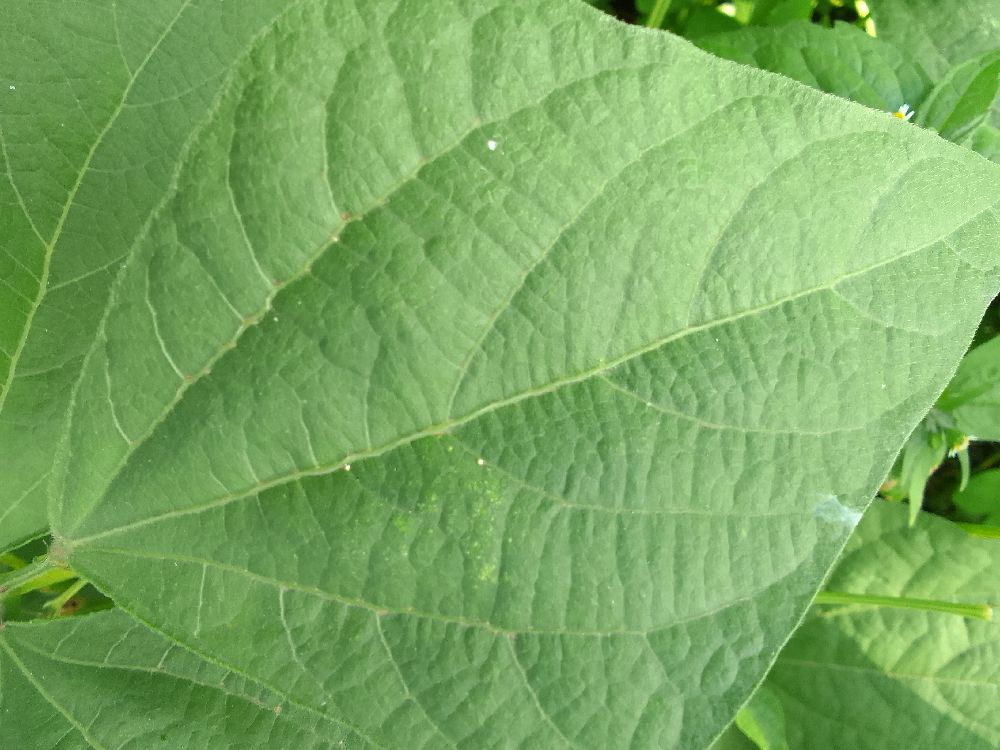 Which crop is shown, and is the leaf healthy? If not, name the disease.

common bean, healthy
